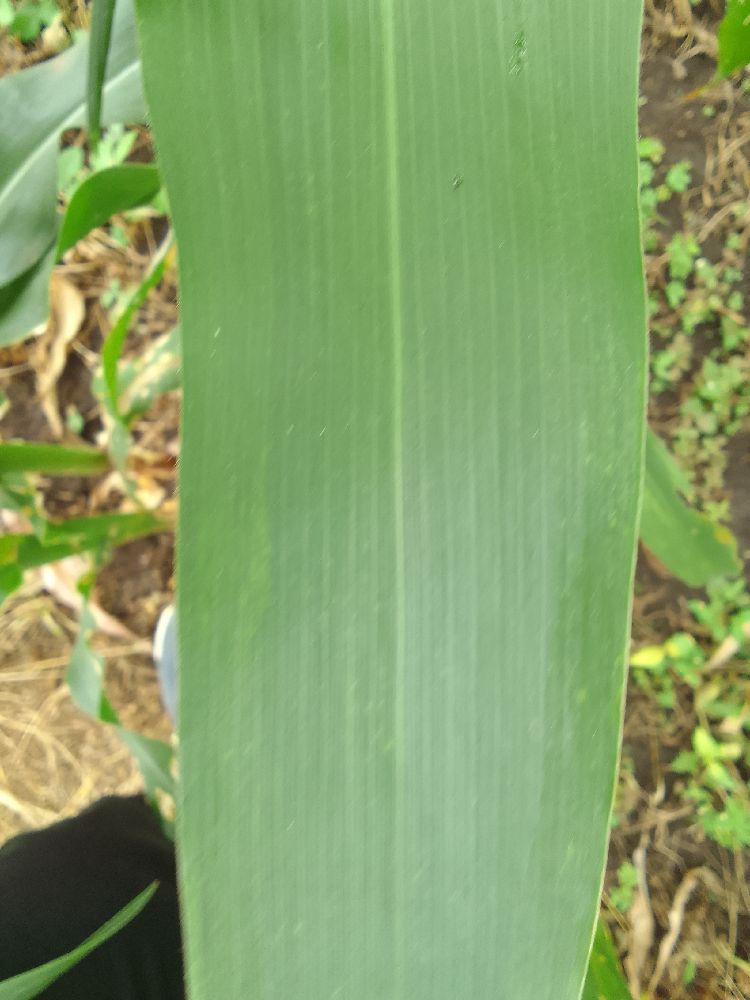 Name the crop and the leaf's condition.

maize, healthy
